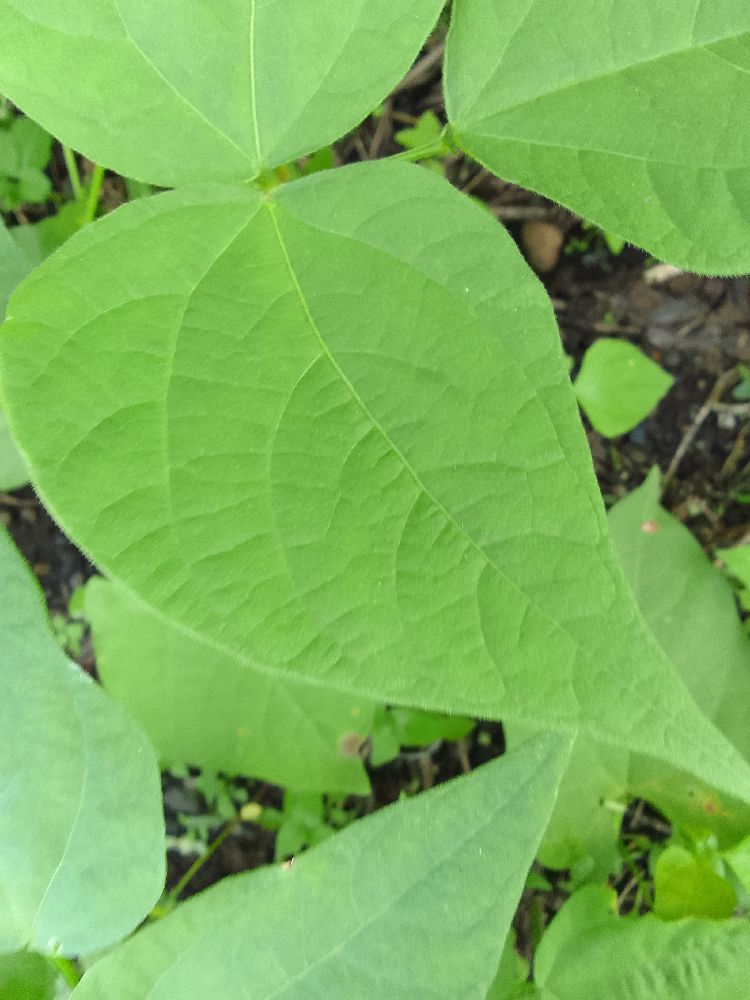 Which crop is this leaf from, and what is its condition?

common bean, healthy
